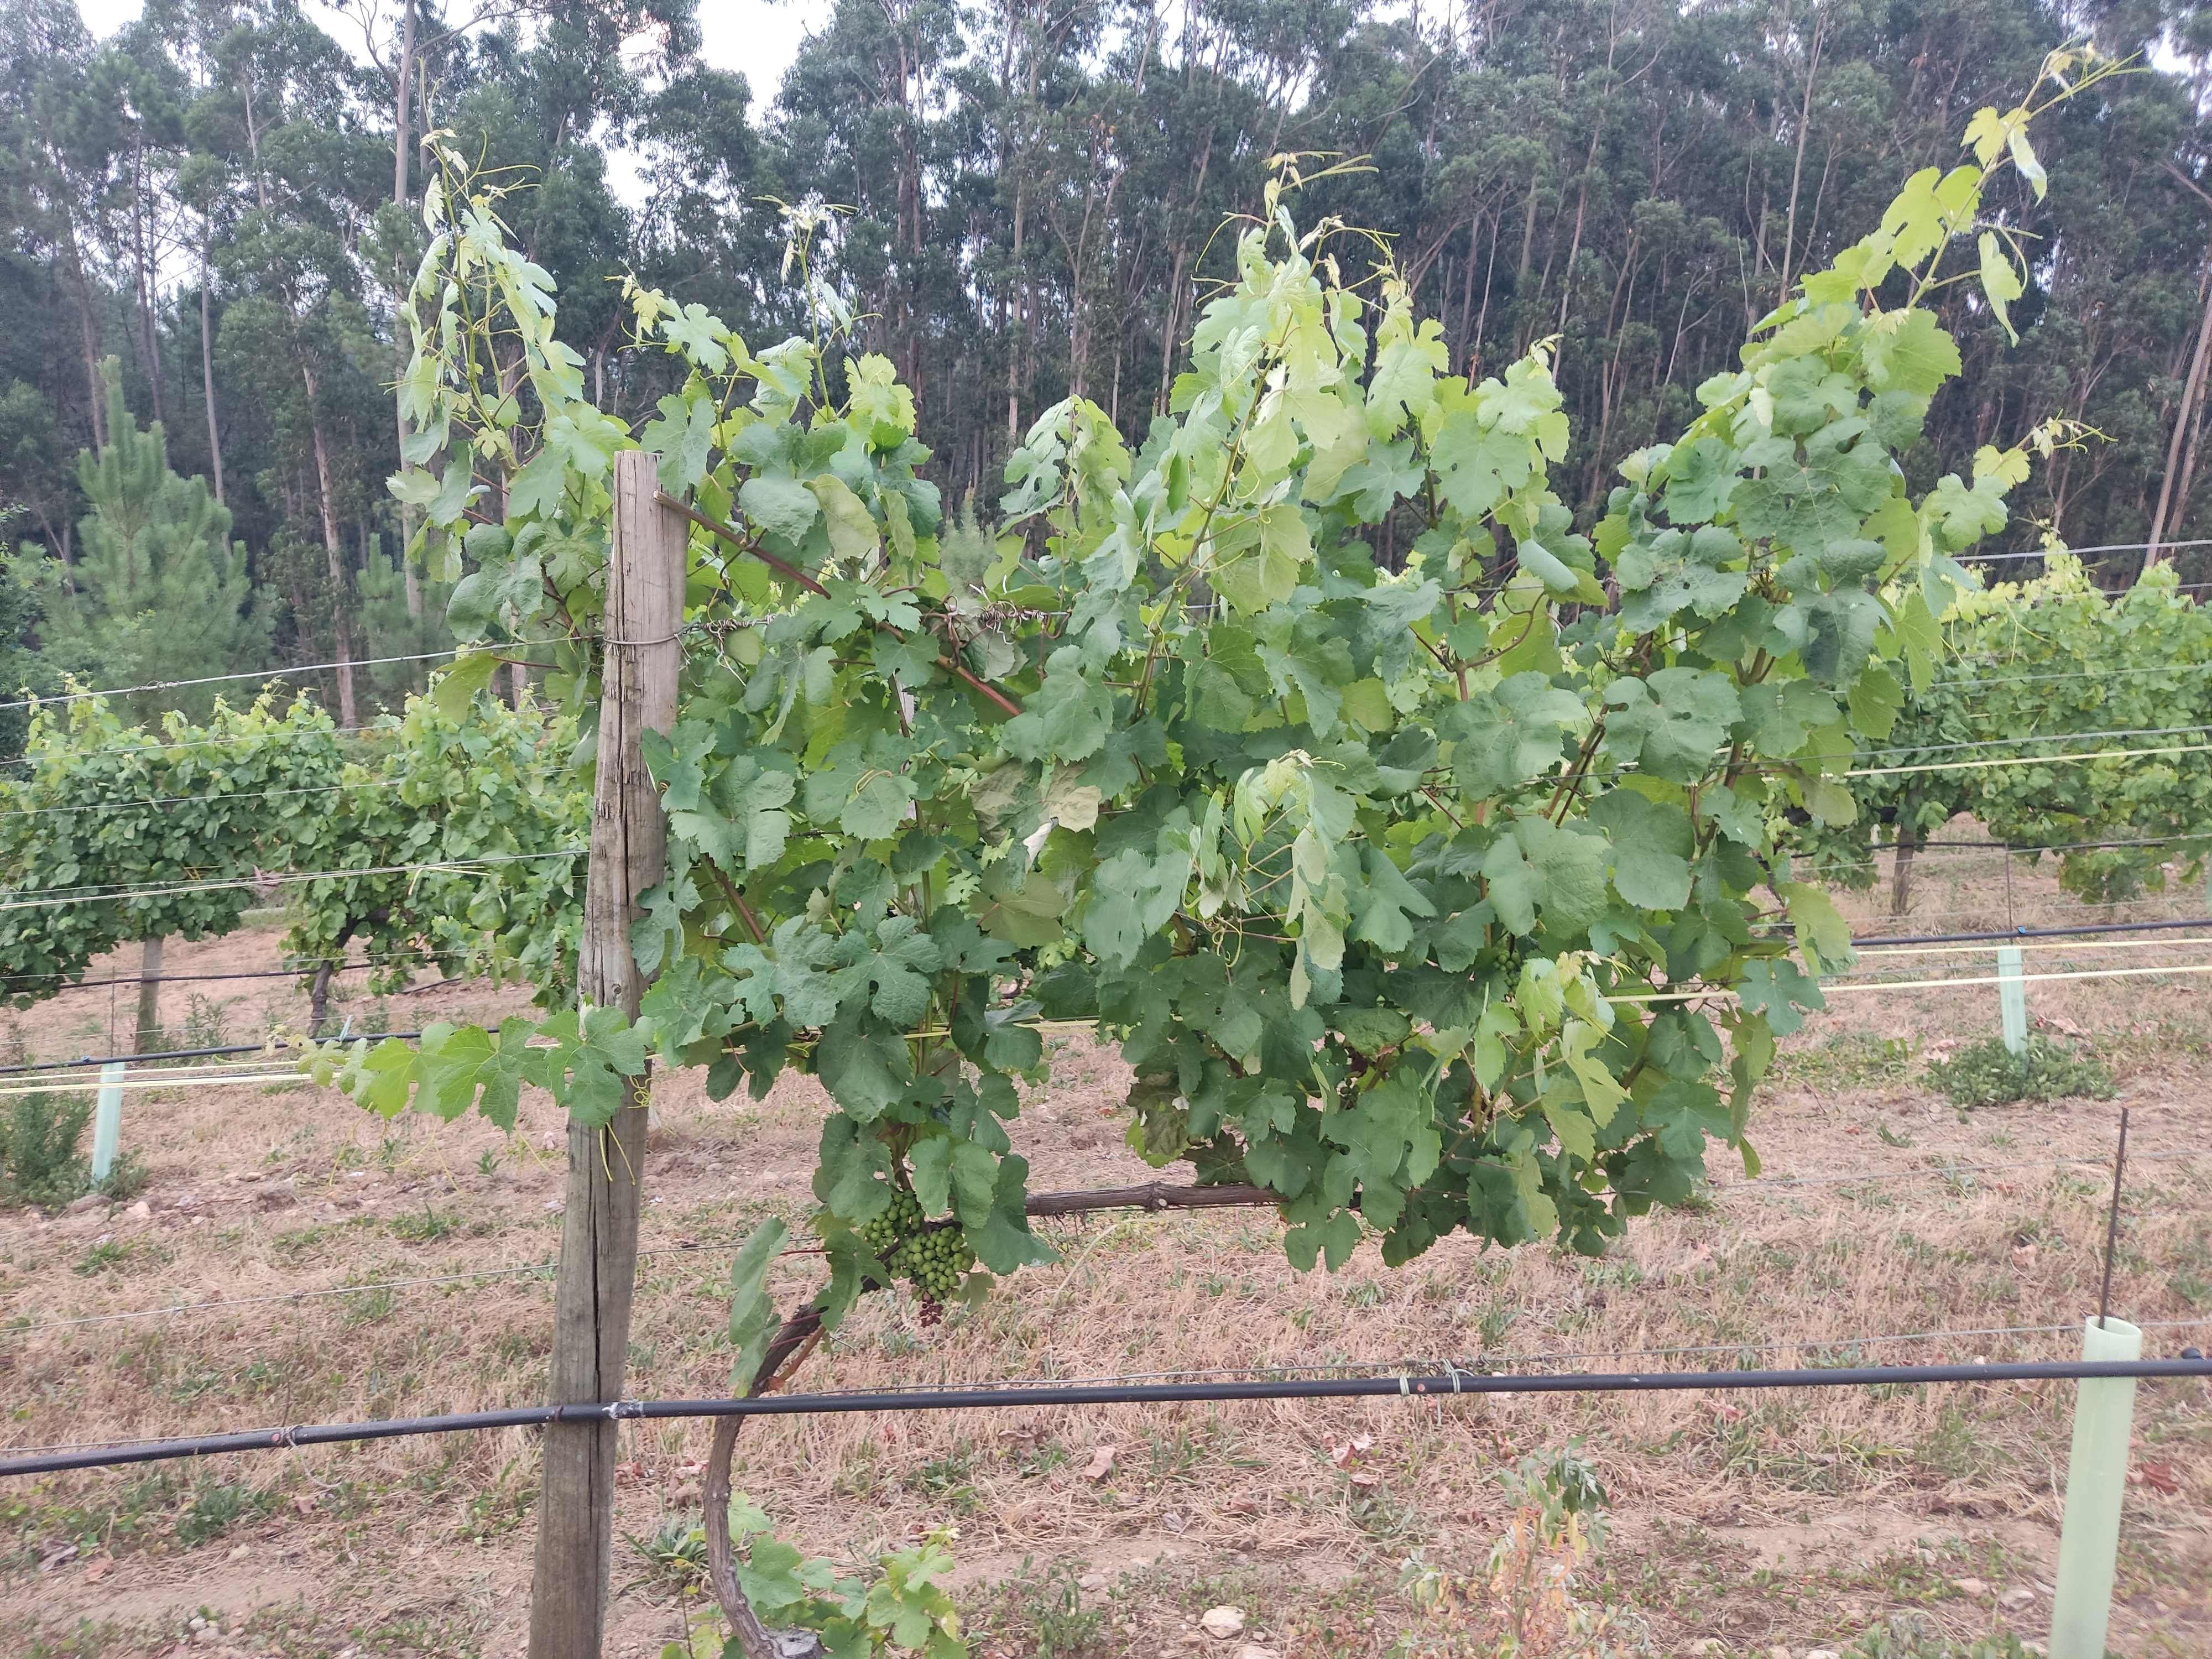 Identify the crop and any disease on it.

grapevine, not affected by esca disease
